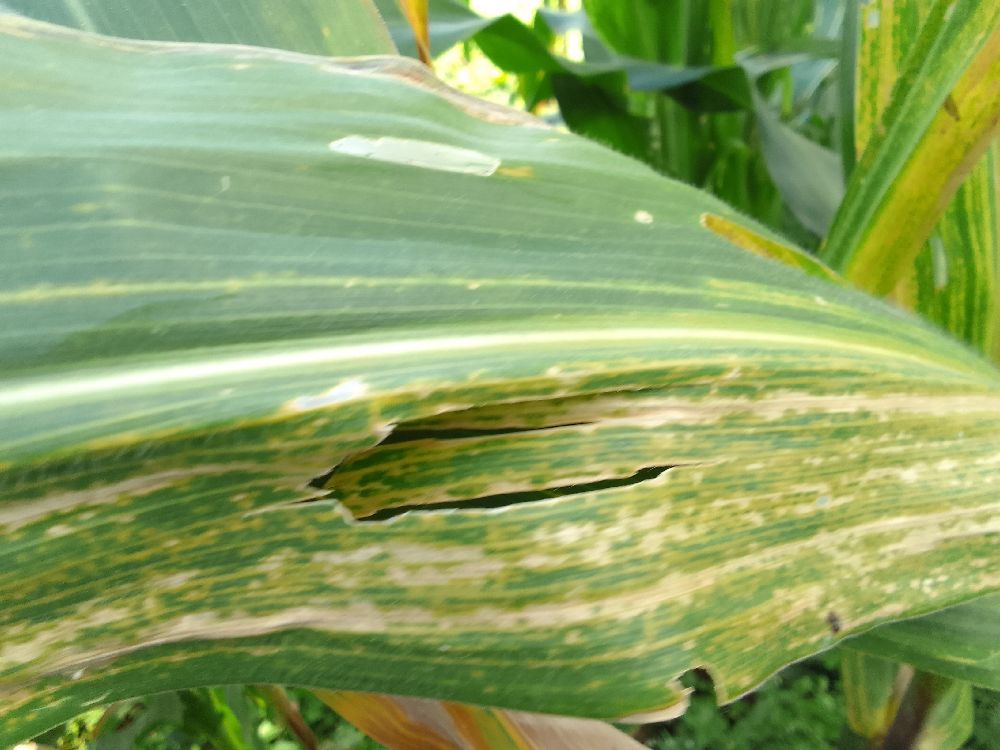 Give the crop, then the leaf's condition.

maize, maize lethal necrosis
